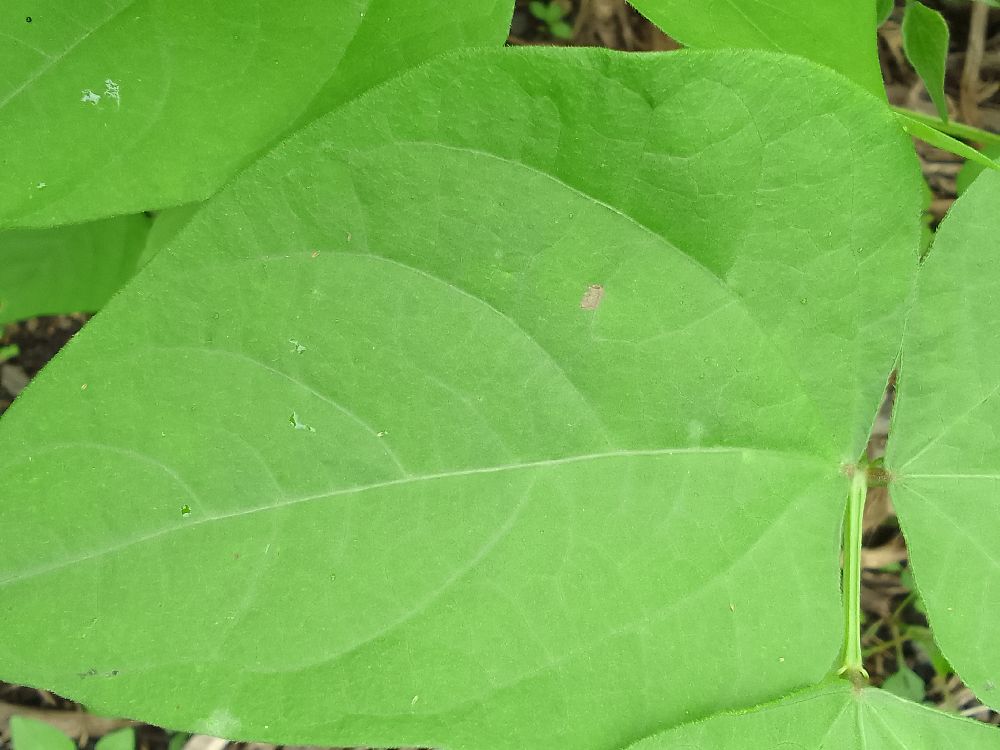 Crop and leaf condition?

common bean, healthy
